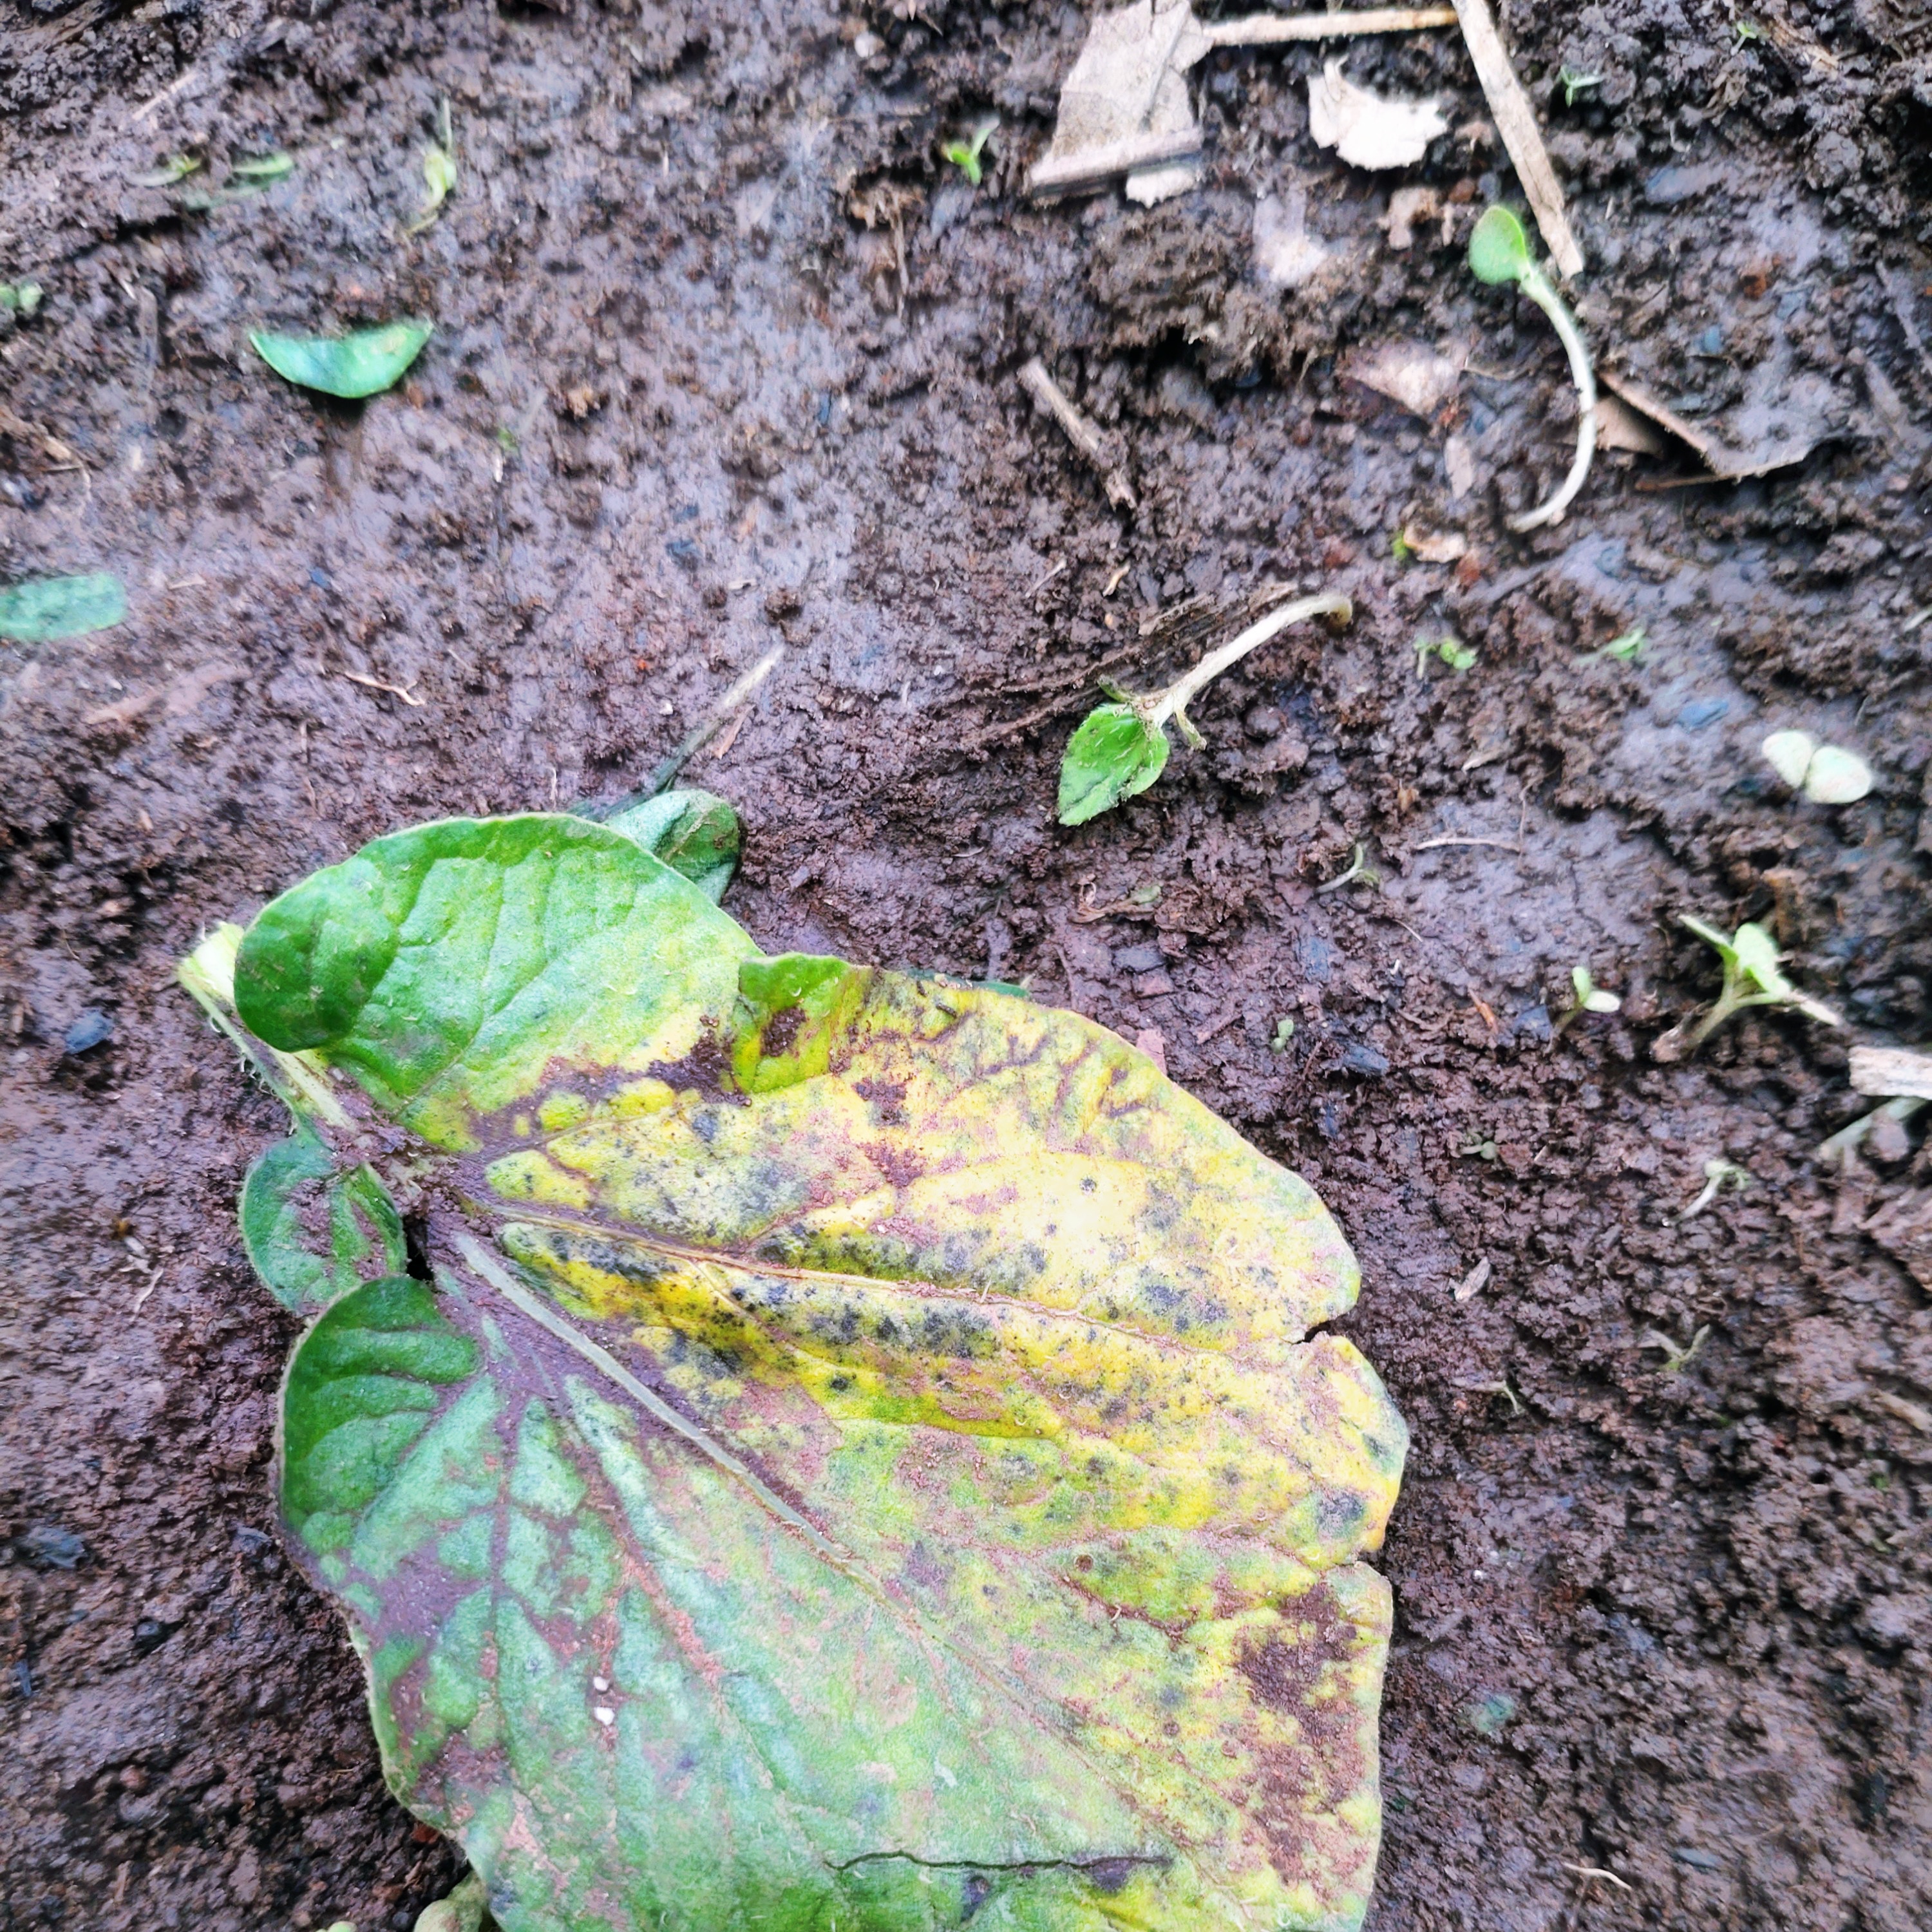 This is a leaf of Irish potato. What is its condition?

late blight
